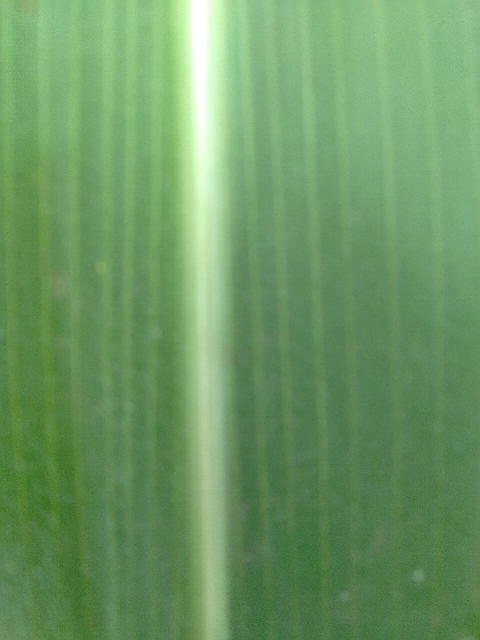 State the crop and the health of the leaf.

maize, healthy
